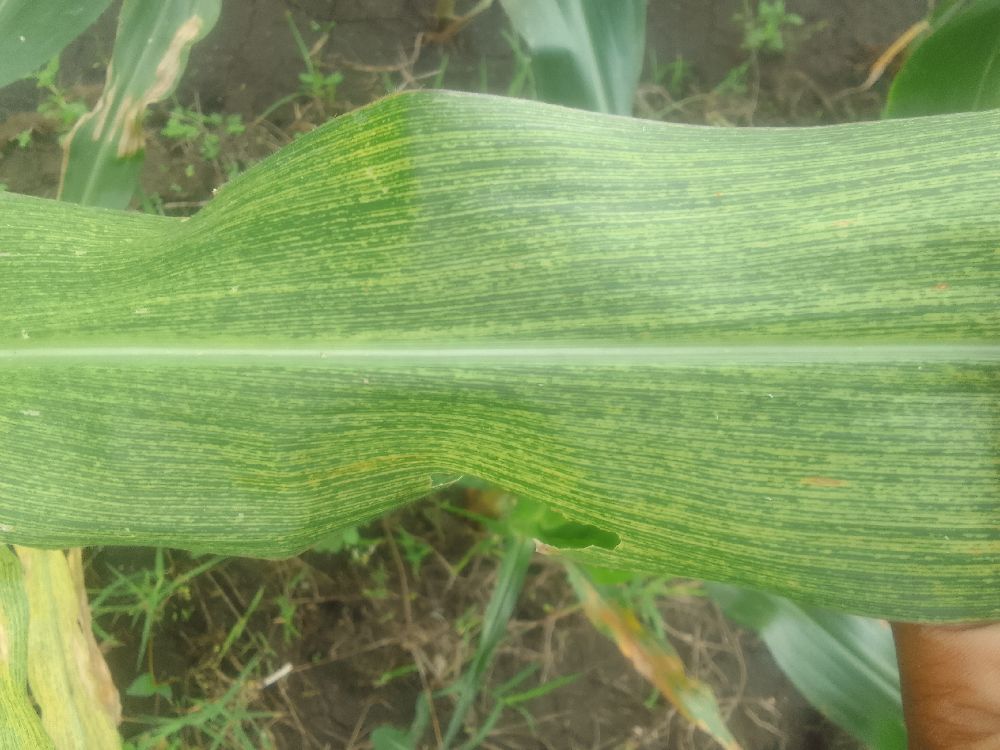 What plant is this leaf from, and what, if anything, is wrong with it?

maize, maize streak virus
